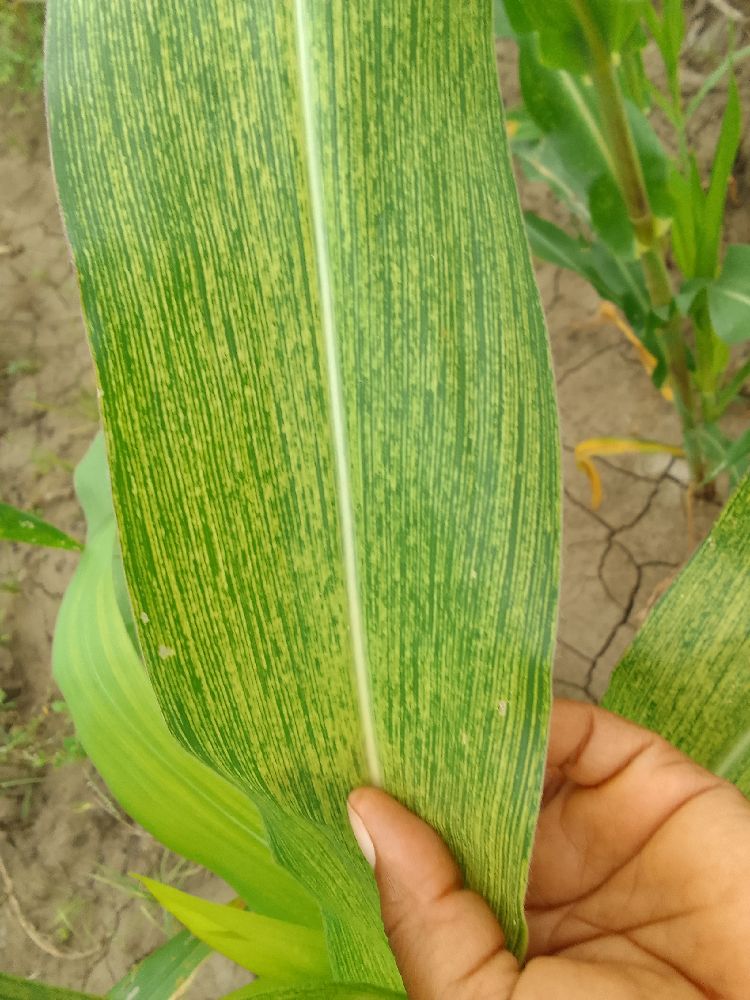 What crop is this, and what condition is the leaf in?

maize, maize streak virus
